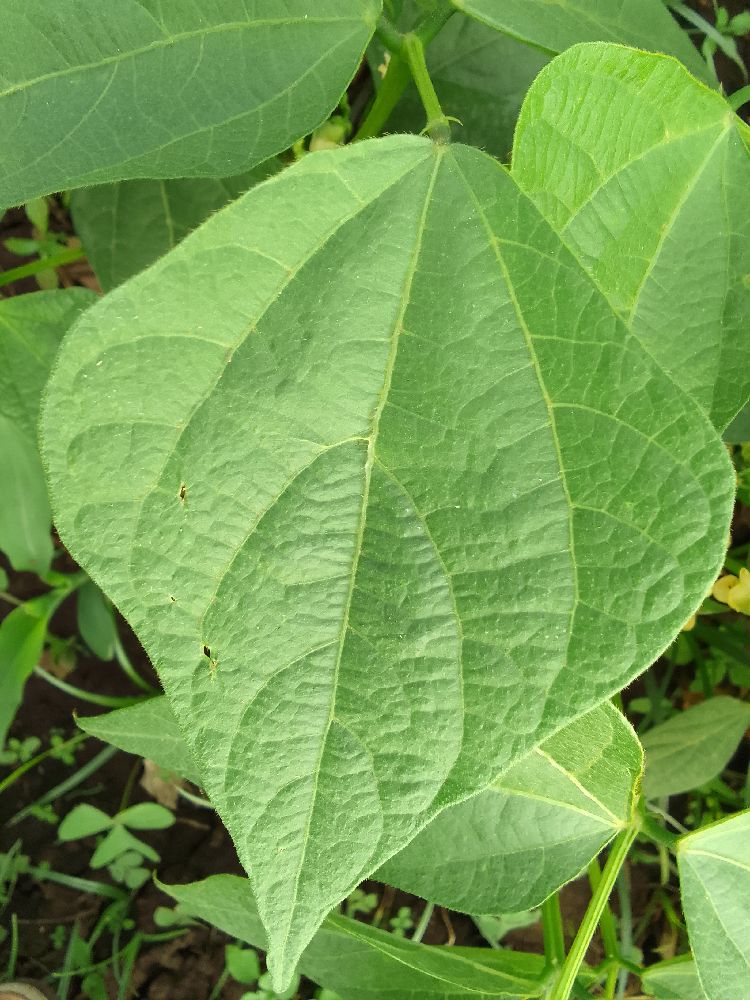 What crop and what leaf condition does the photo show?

common bean, healthy
